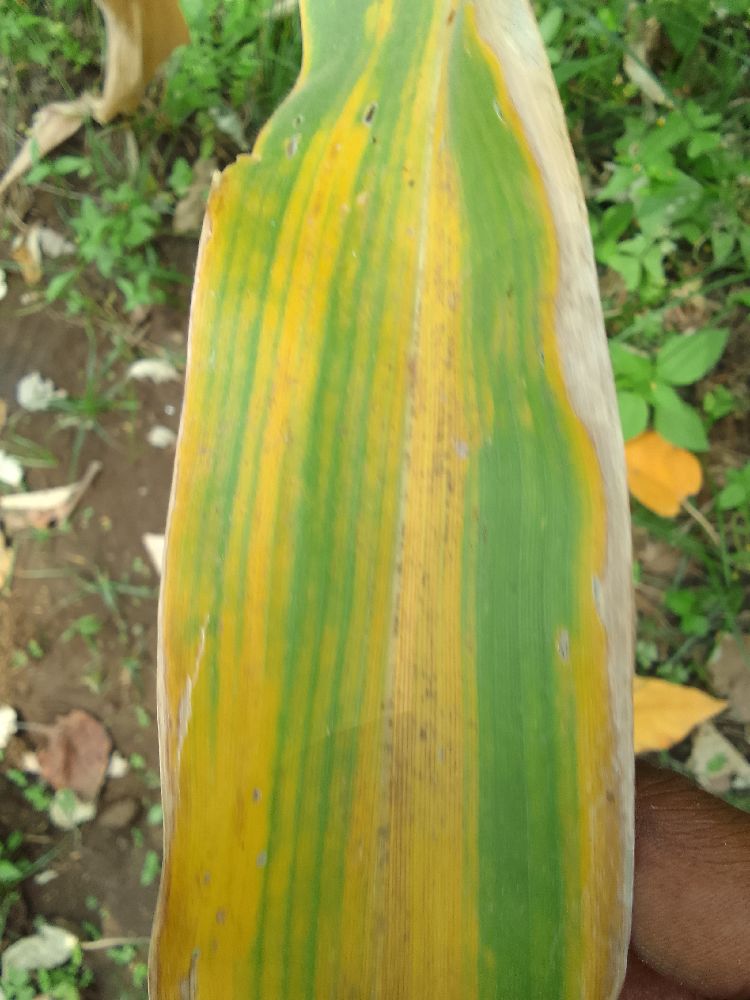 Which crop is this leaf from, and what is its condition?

maize, maize lethal necrosis
